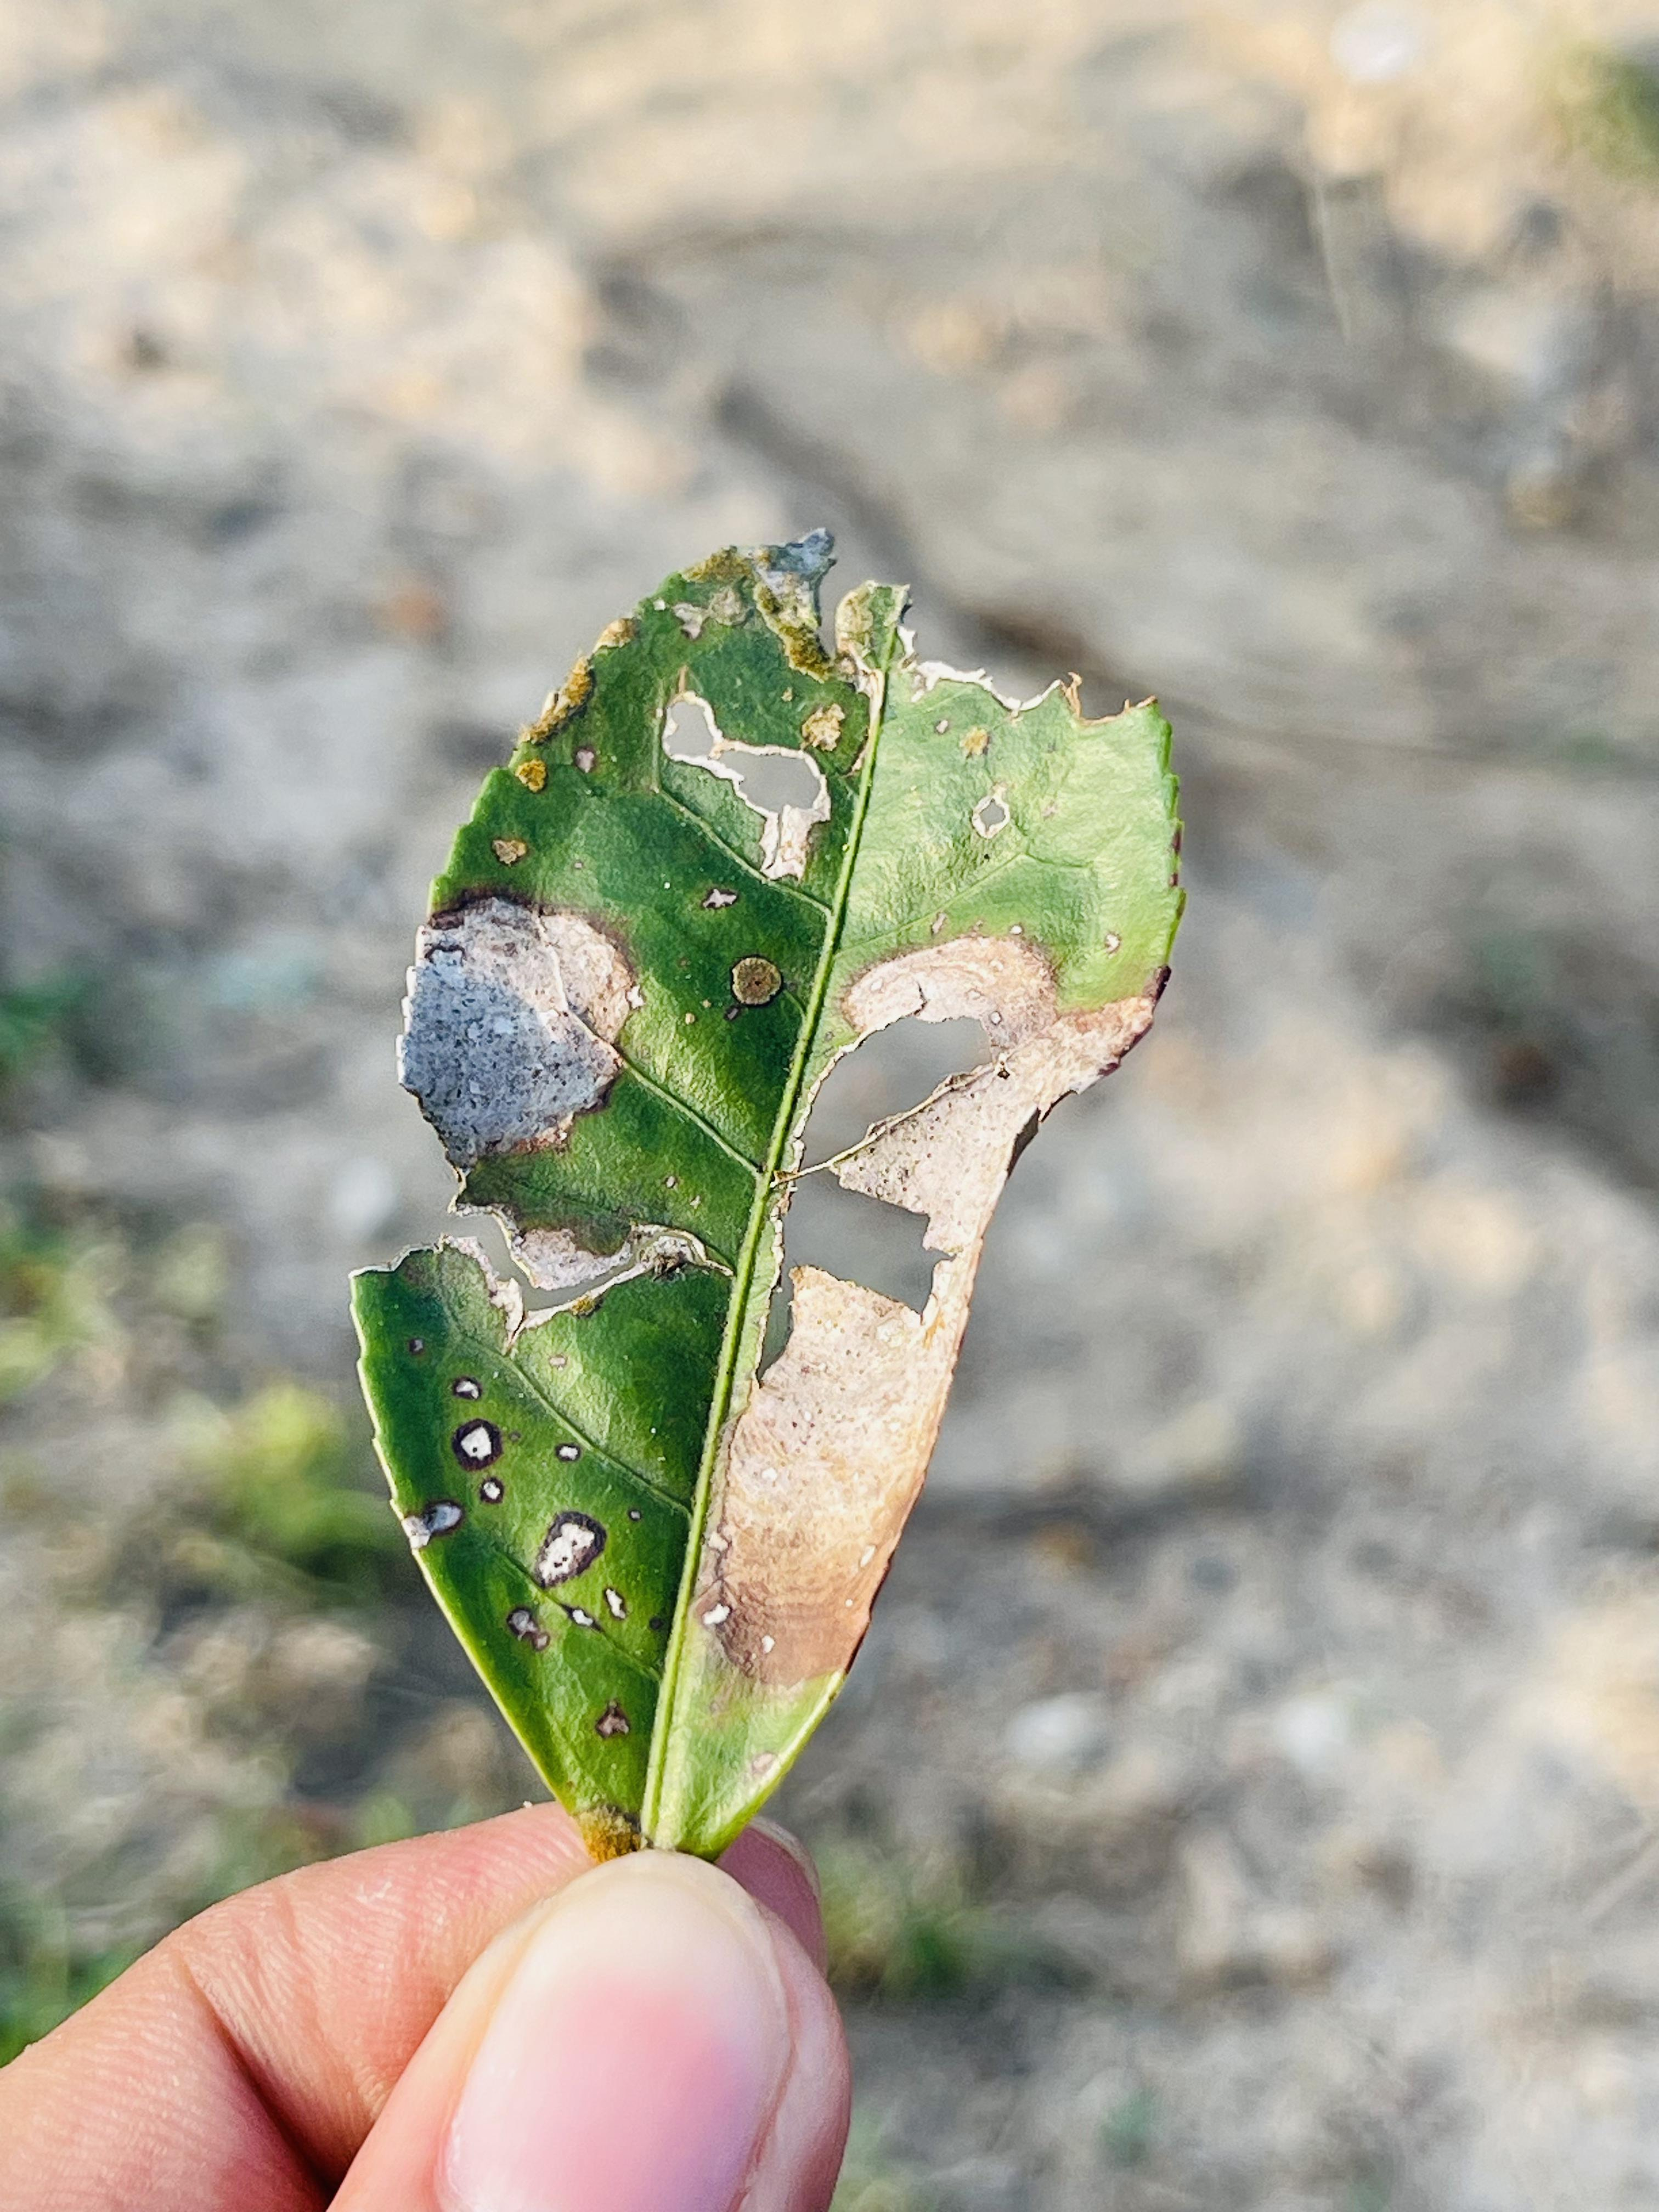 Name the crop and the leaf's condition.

tea, blight
